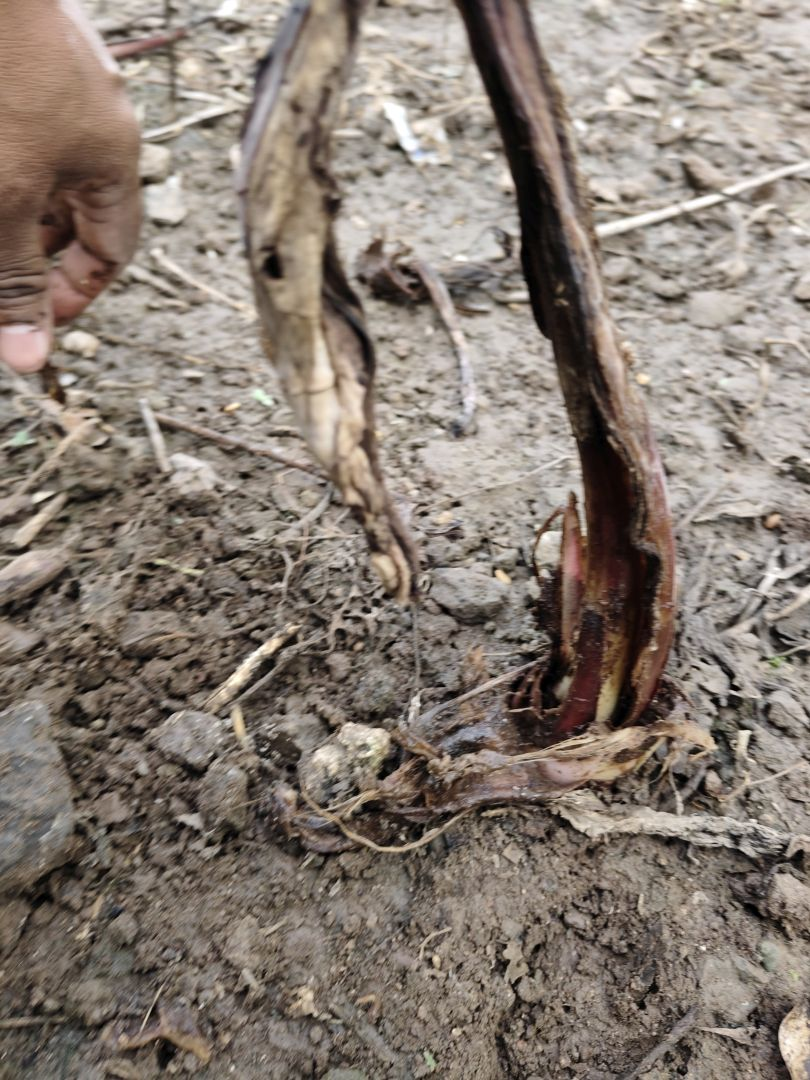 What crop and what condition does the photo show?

taro, root rot
